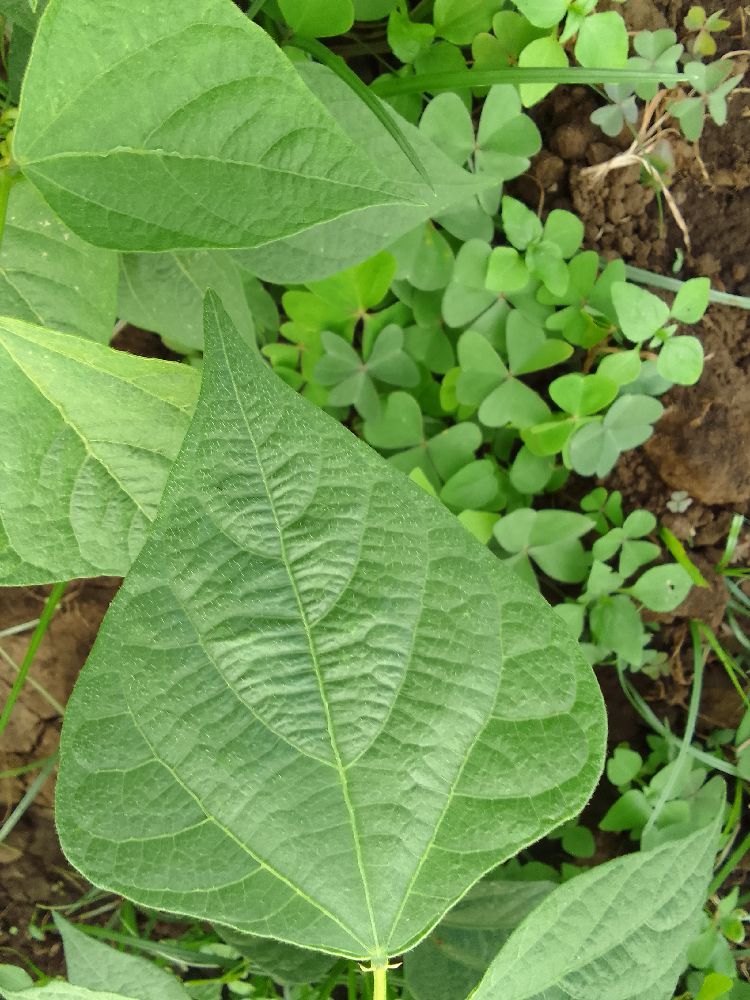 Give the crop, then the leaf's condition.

common bean, healthy
